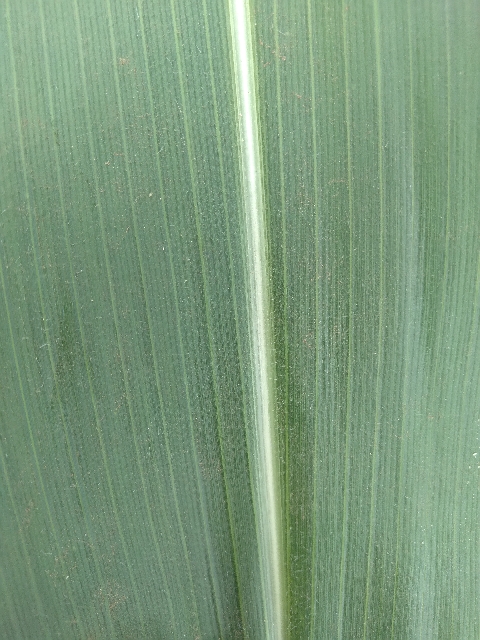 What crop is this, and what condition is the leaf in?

maize, healthy
